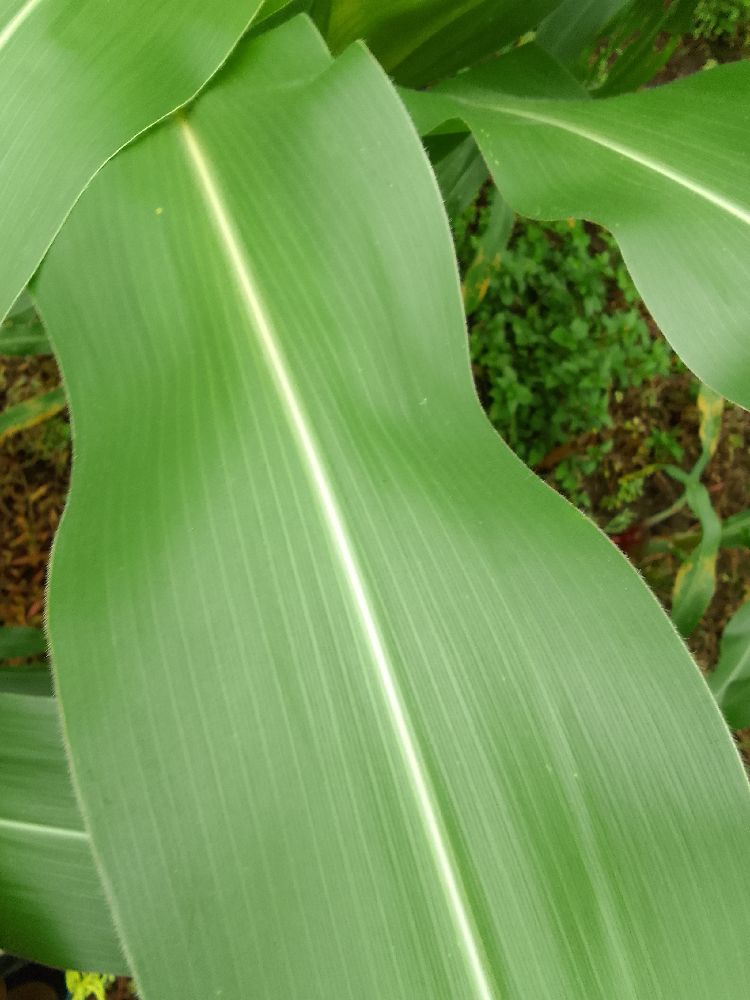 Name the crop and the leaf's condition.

maize, healthy
